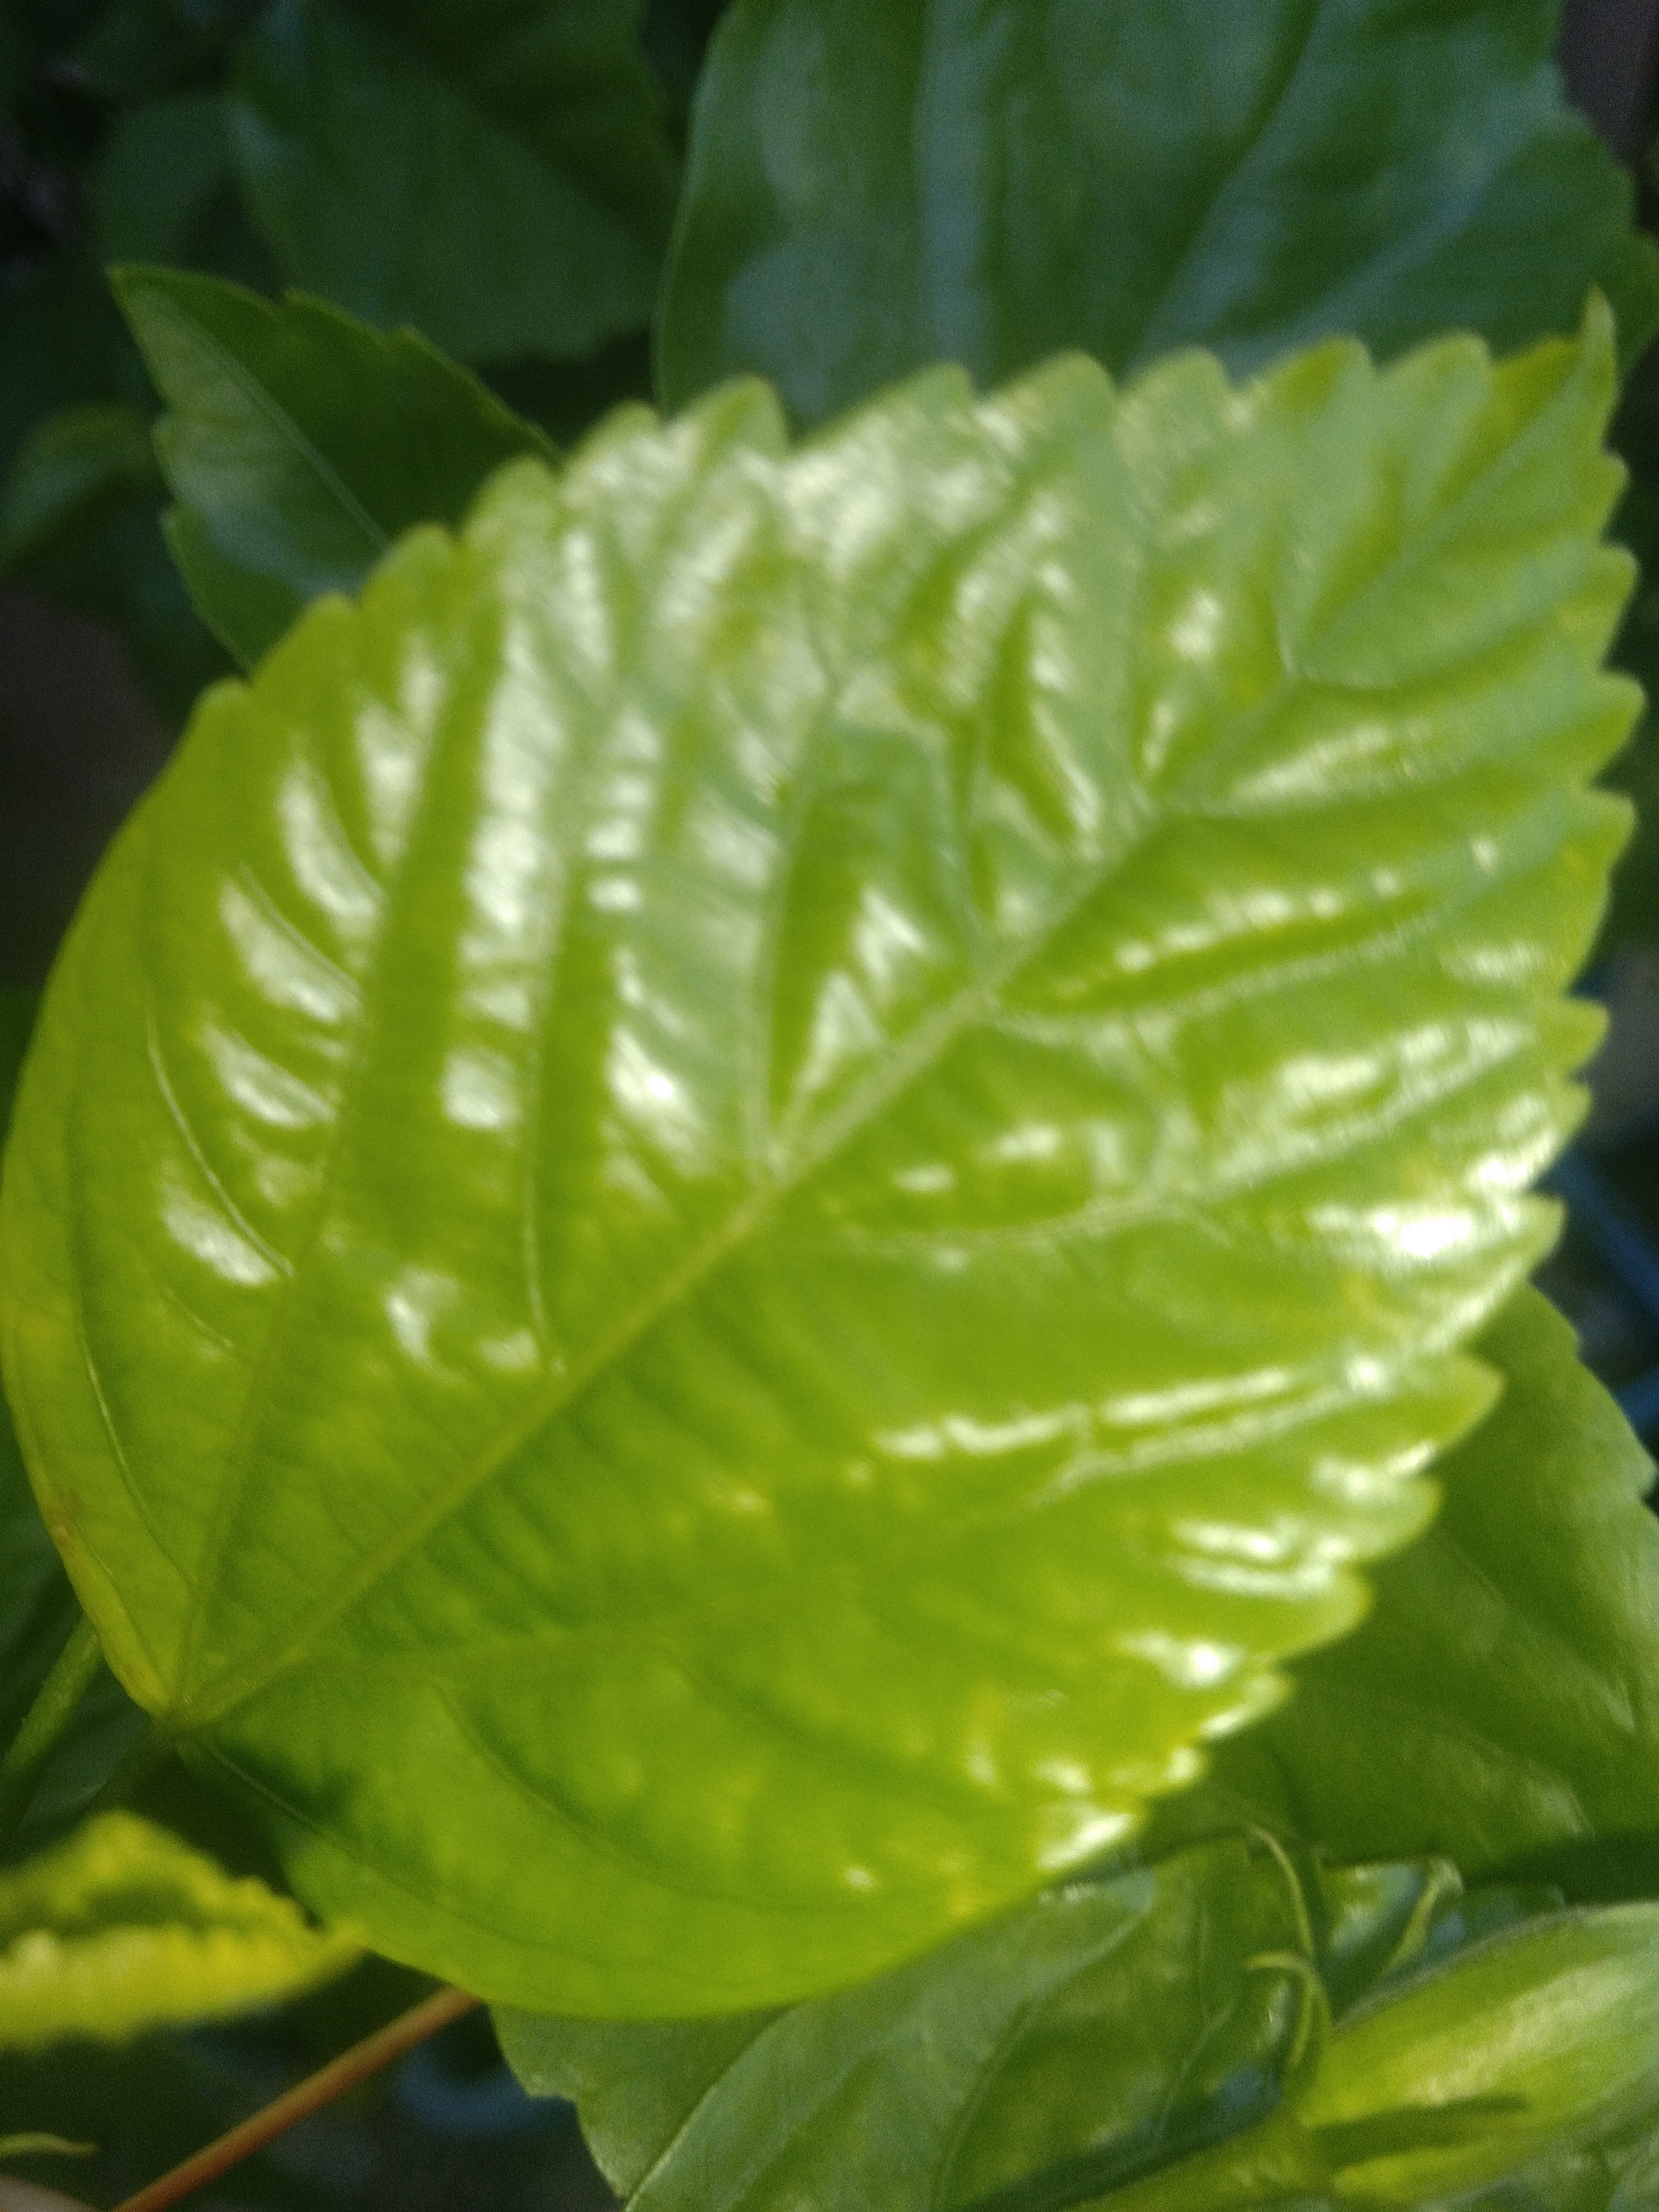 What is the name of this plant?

hibiscus
